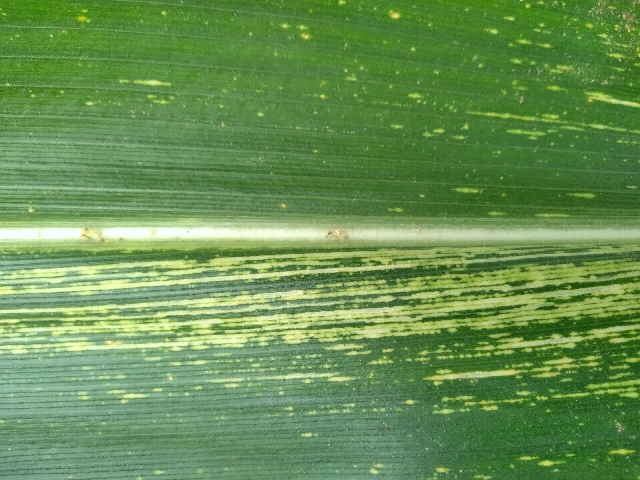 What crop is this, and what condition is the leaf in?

maize, maize streak virus
